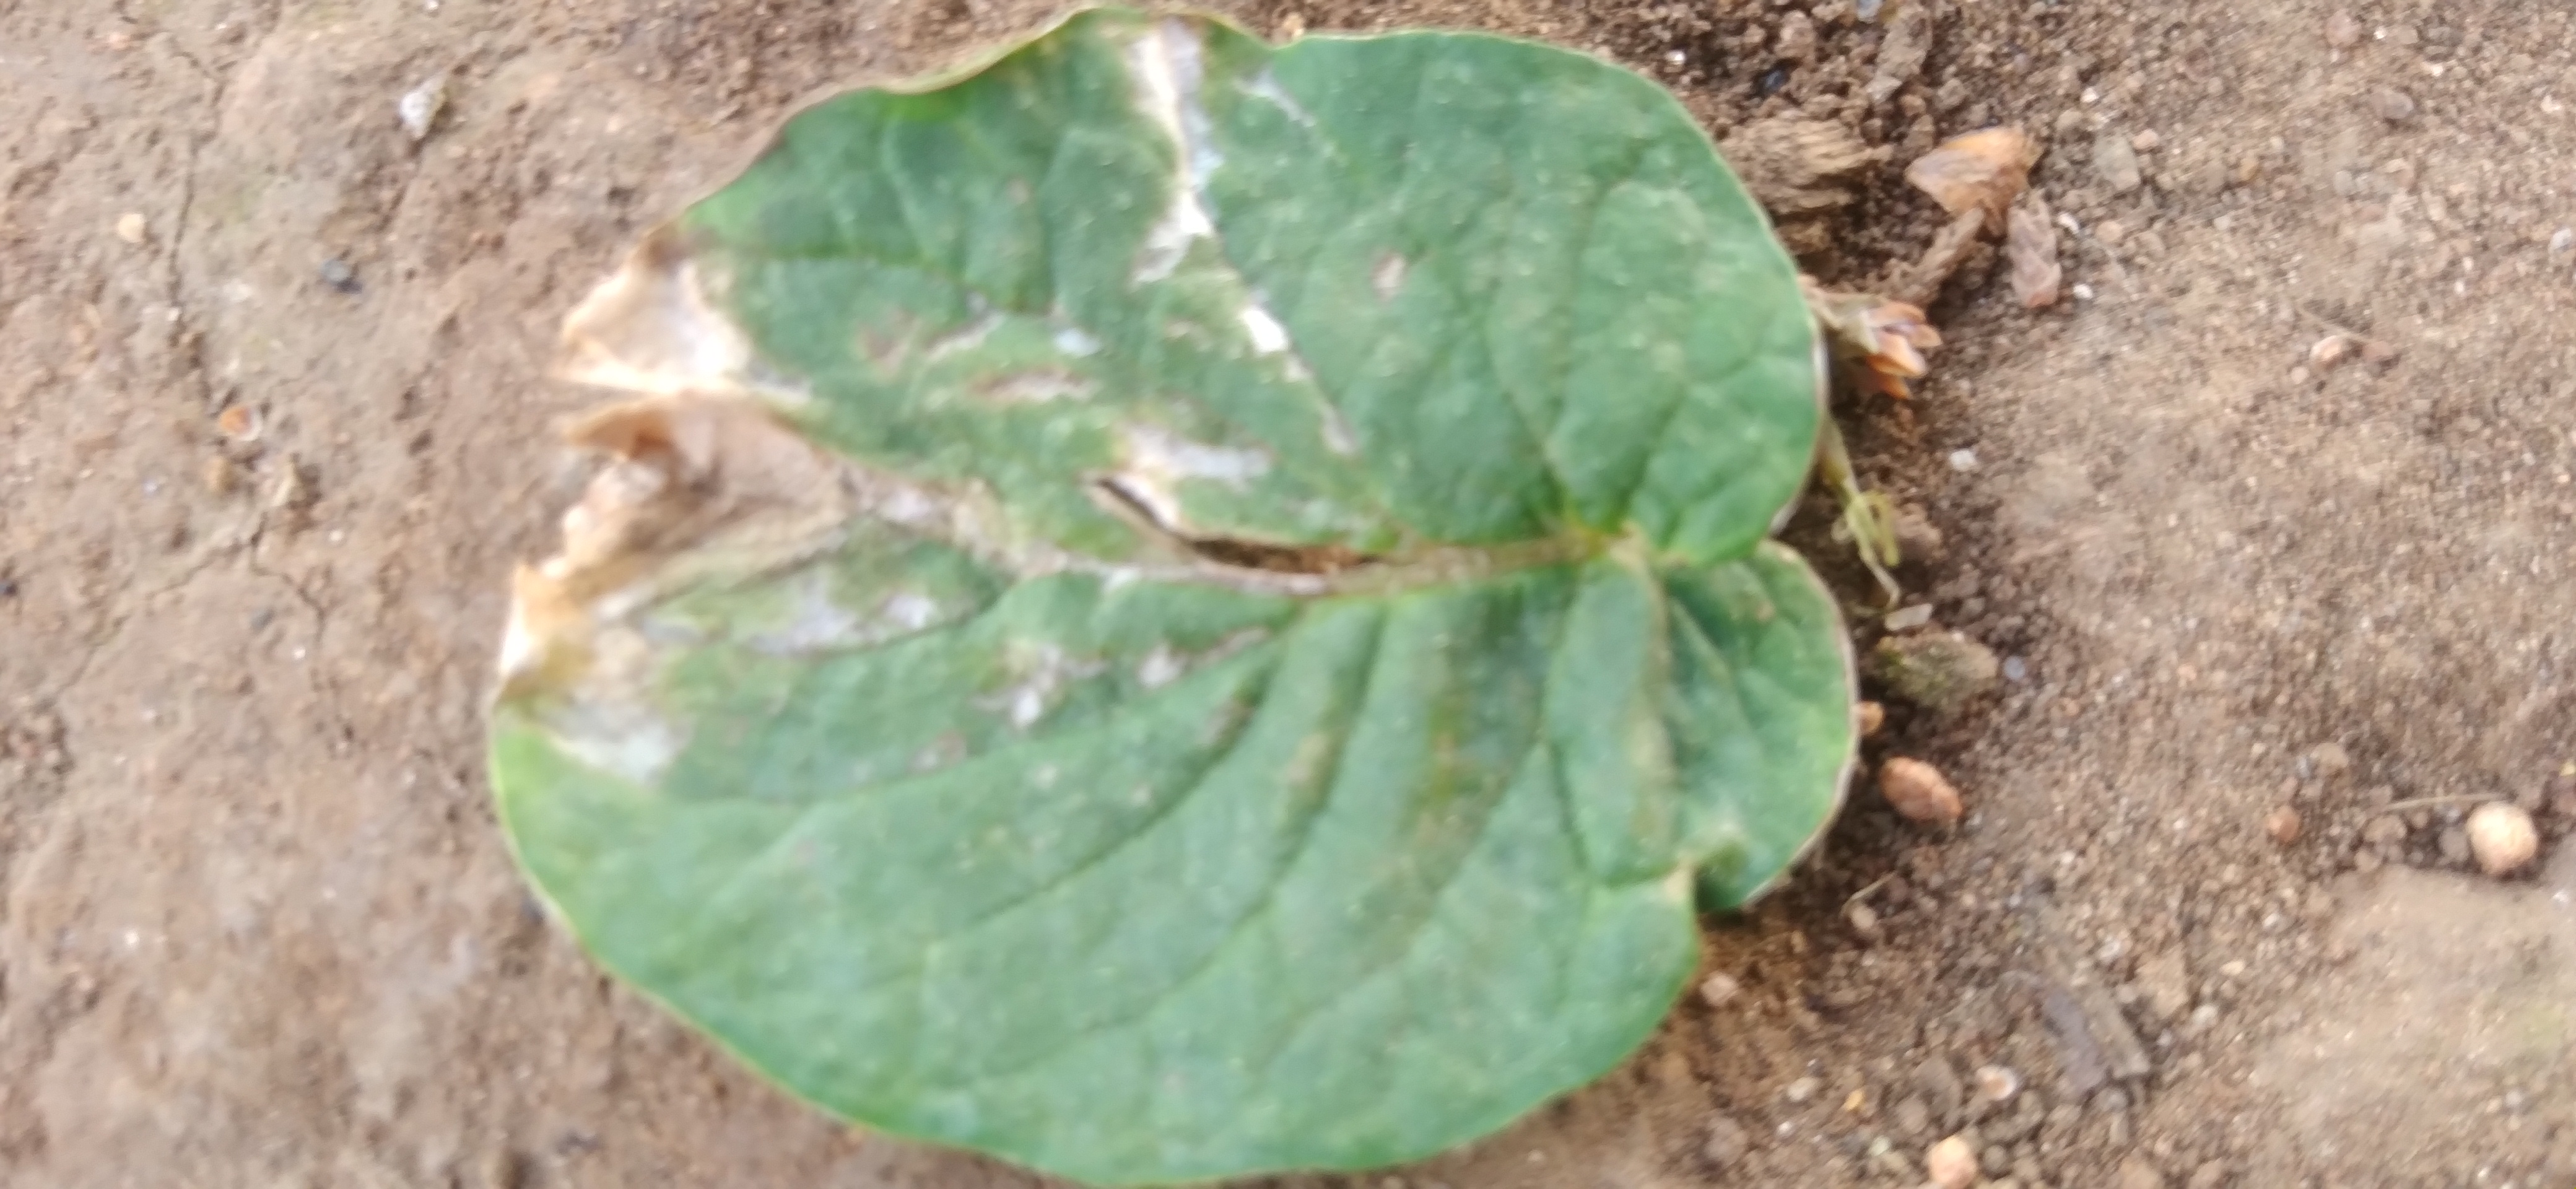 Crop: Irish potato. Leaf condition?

early blight
